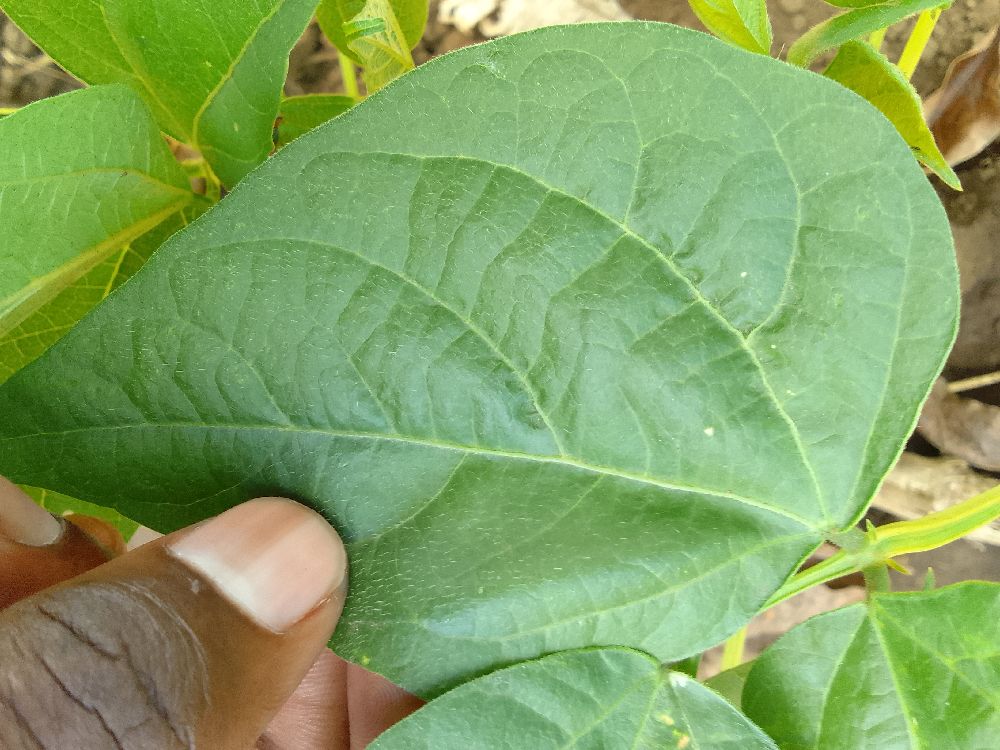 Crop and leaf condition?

common bean, healthy
